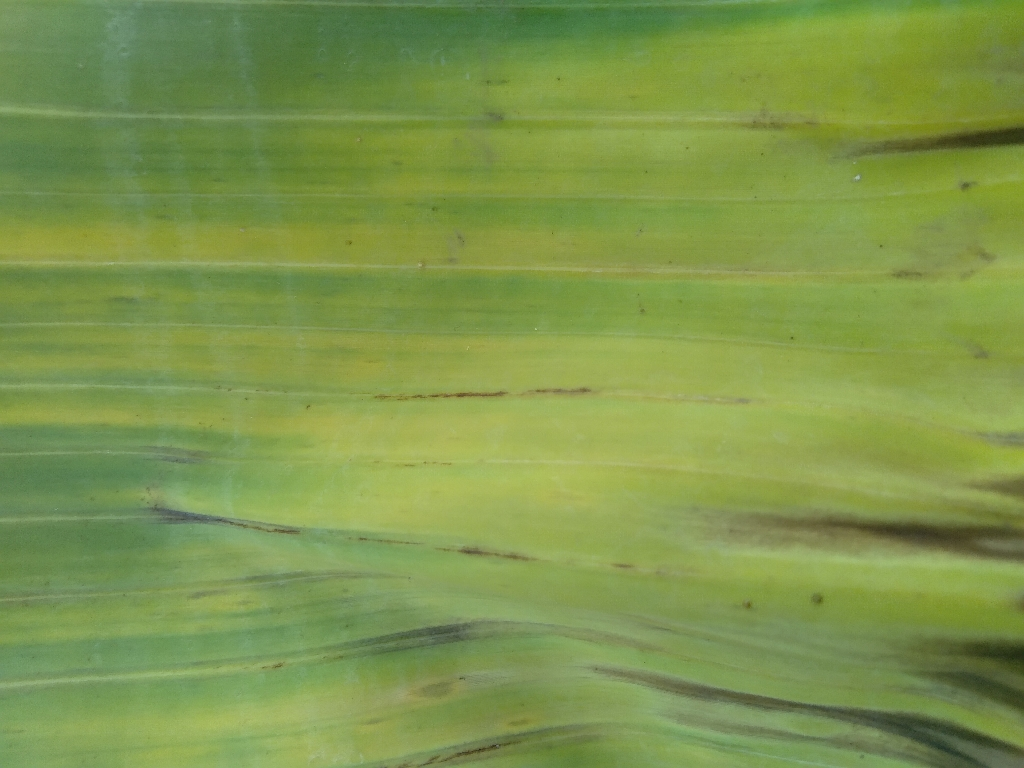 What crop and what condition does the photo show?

banana, fusarium wilt race 1
